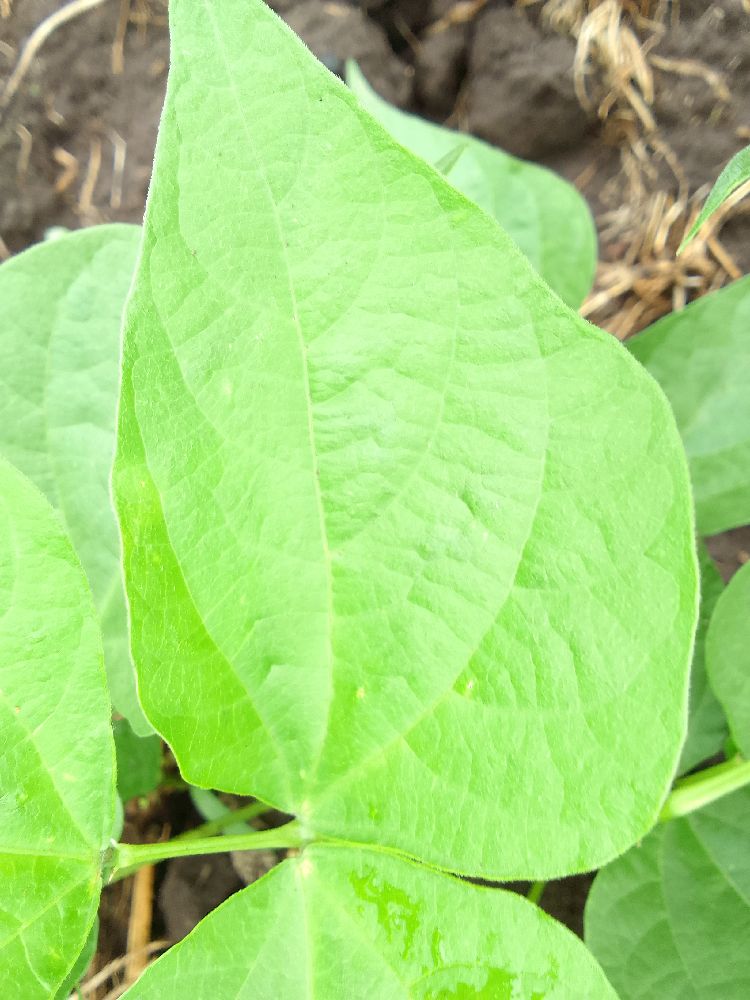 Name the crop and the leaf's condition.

common bean, healthy
